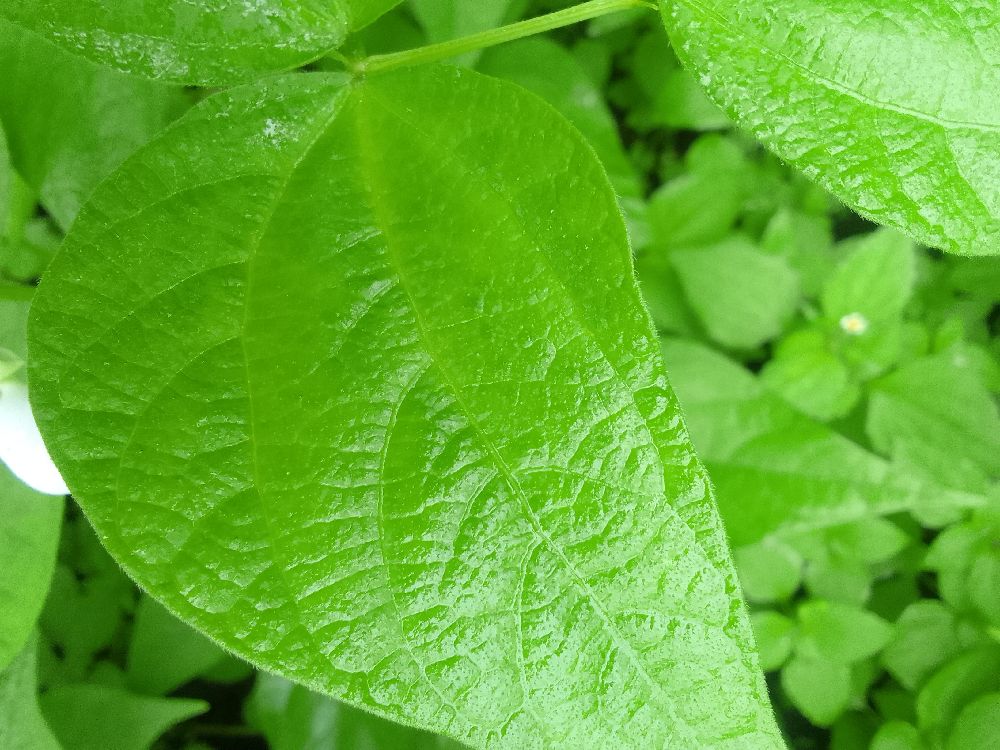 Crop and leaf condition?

common bean, healthy
